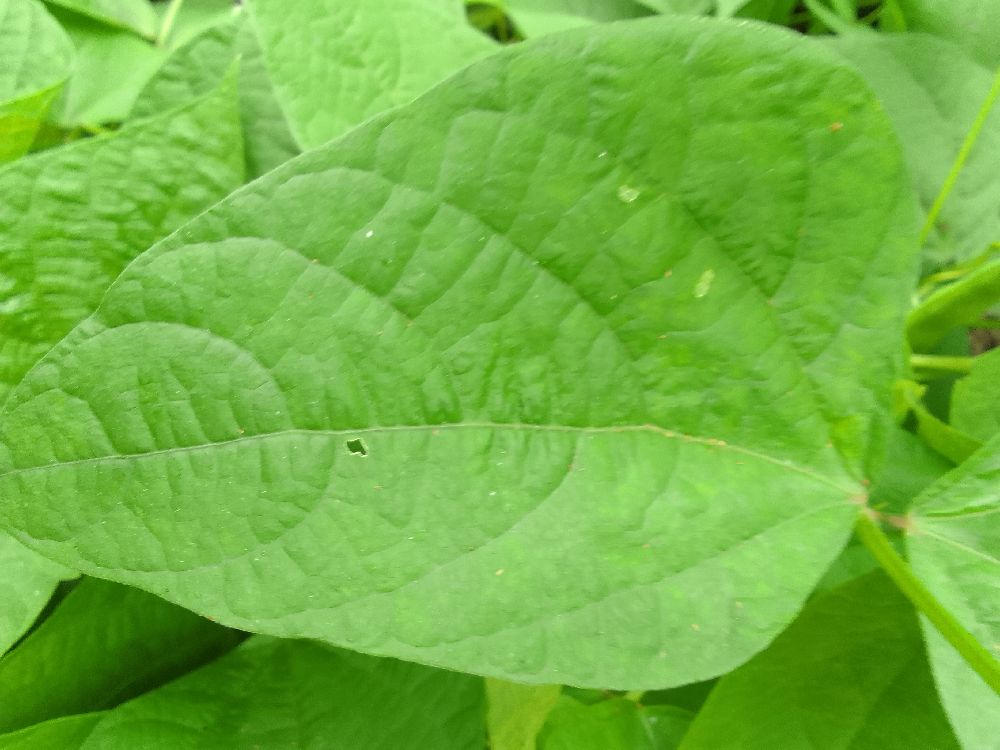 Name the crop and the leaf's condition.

common bean, healthy
